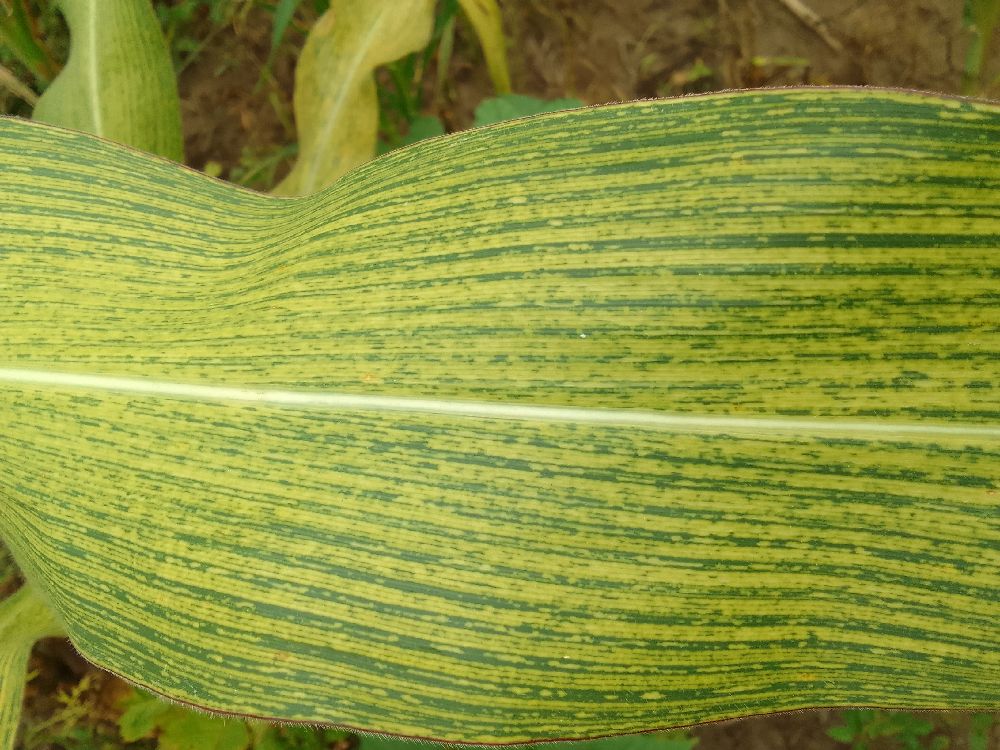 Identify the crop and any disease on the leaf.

maize, maize streak virus
